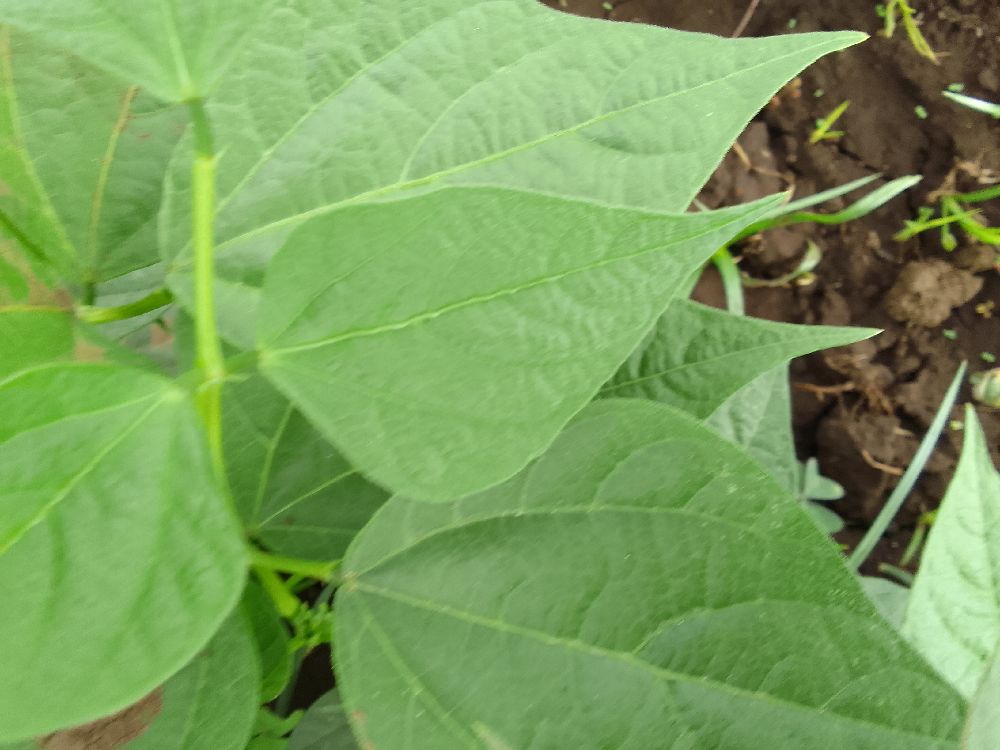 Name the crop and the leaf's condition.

common bean, healthy
